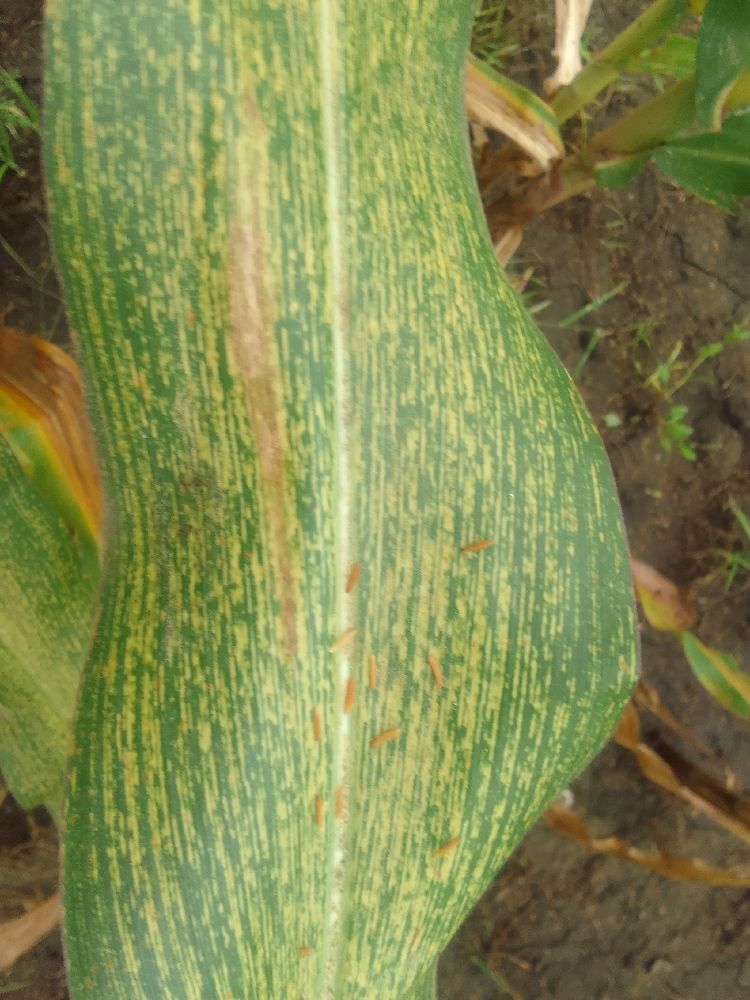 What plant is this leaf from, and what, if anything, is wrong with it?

maize, maize streak virus
